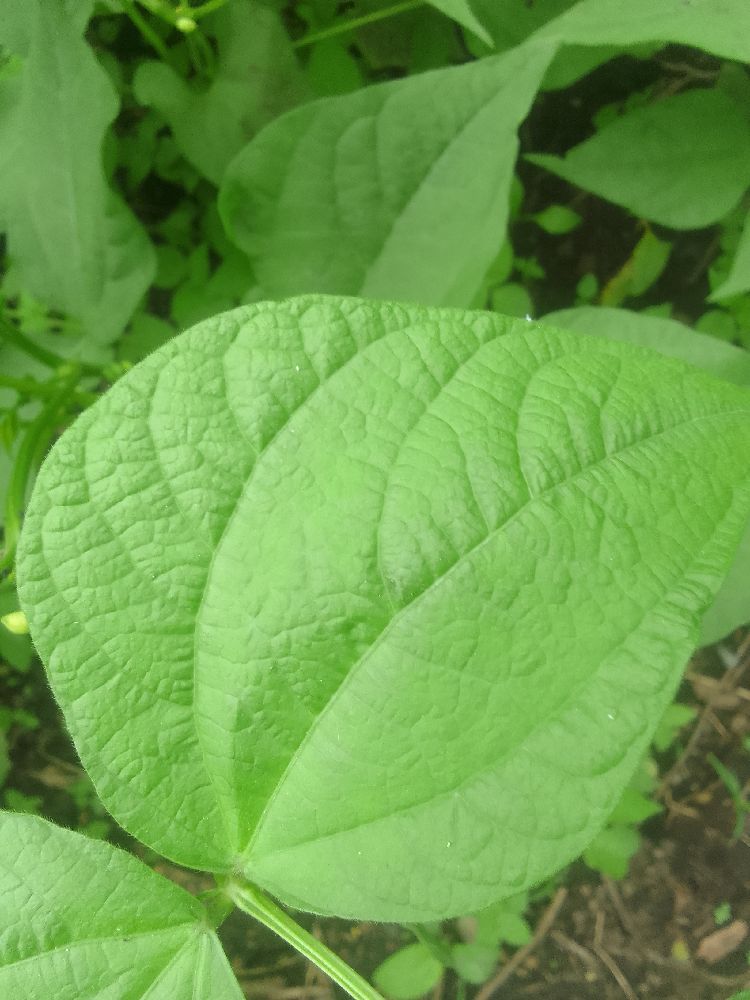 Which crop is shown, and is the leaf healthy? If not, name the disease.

common bean, healthy
